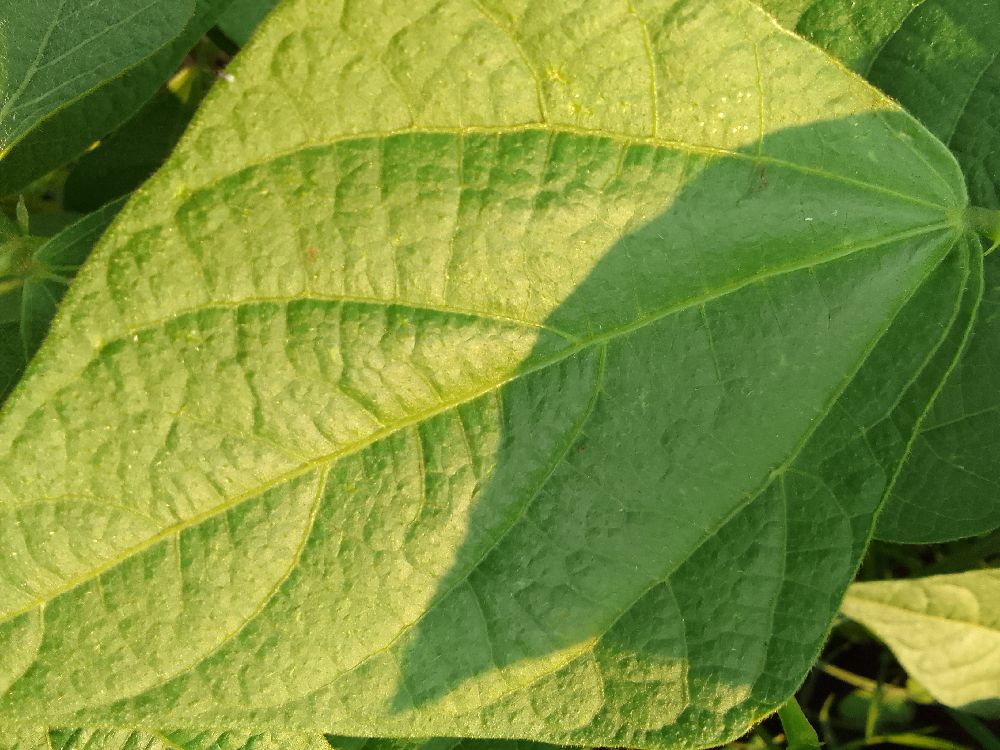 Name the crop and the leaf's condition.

common bean, healthy
